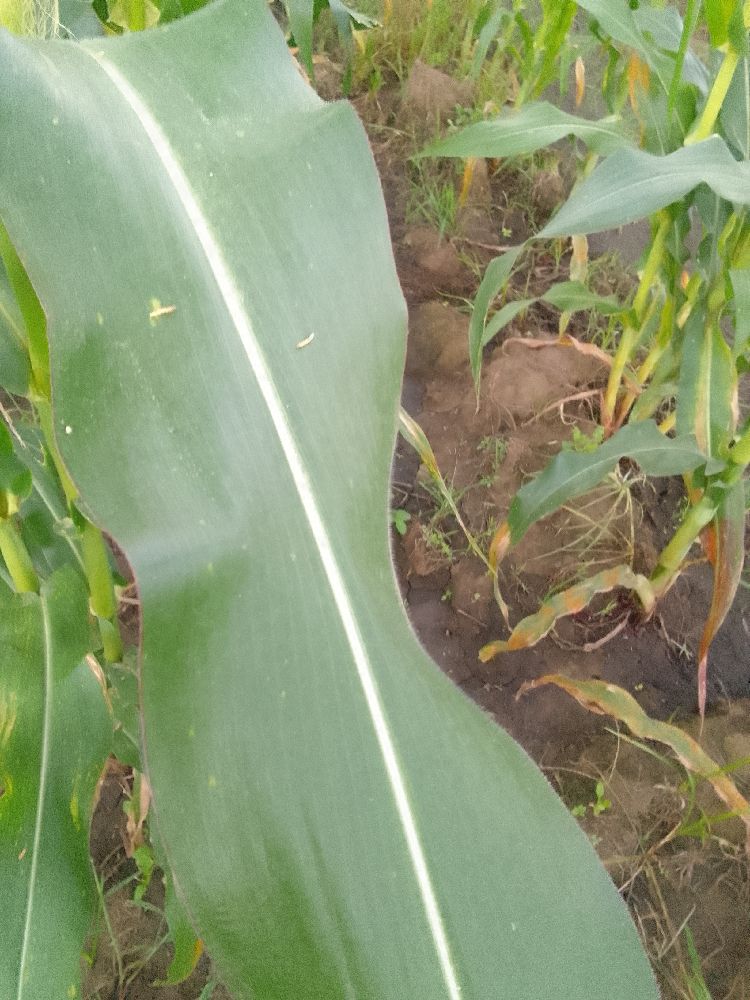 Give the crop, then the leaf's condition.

common bean, healthy
